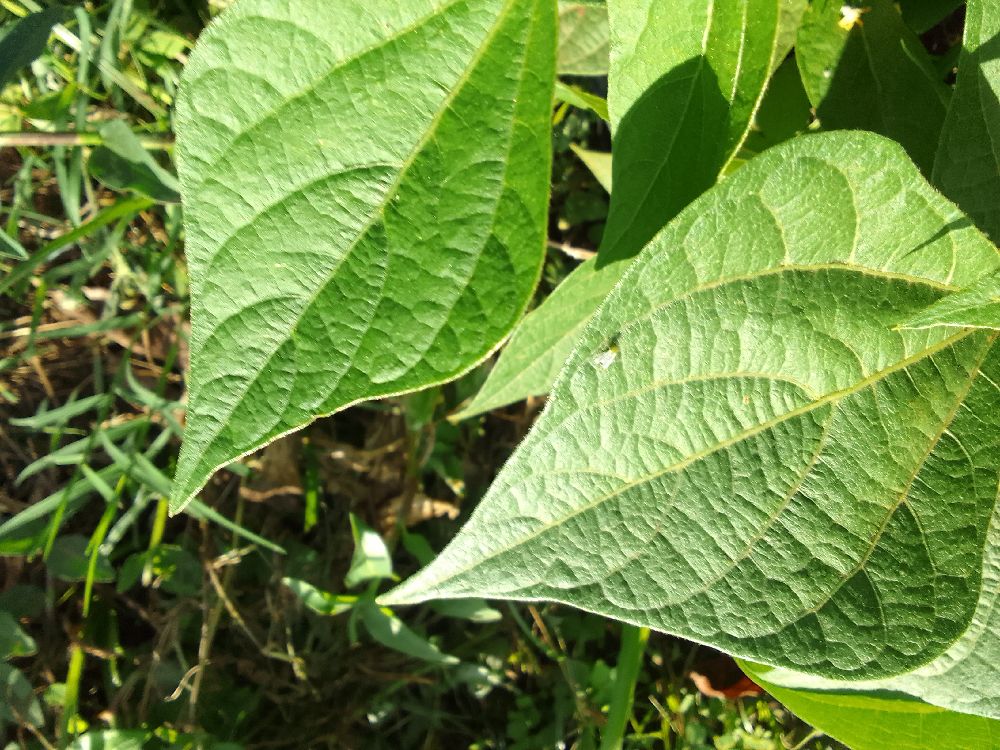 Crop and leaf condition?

common bean, healthy
